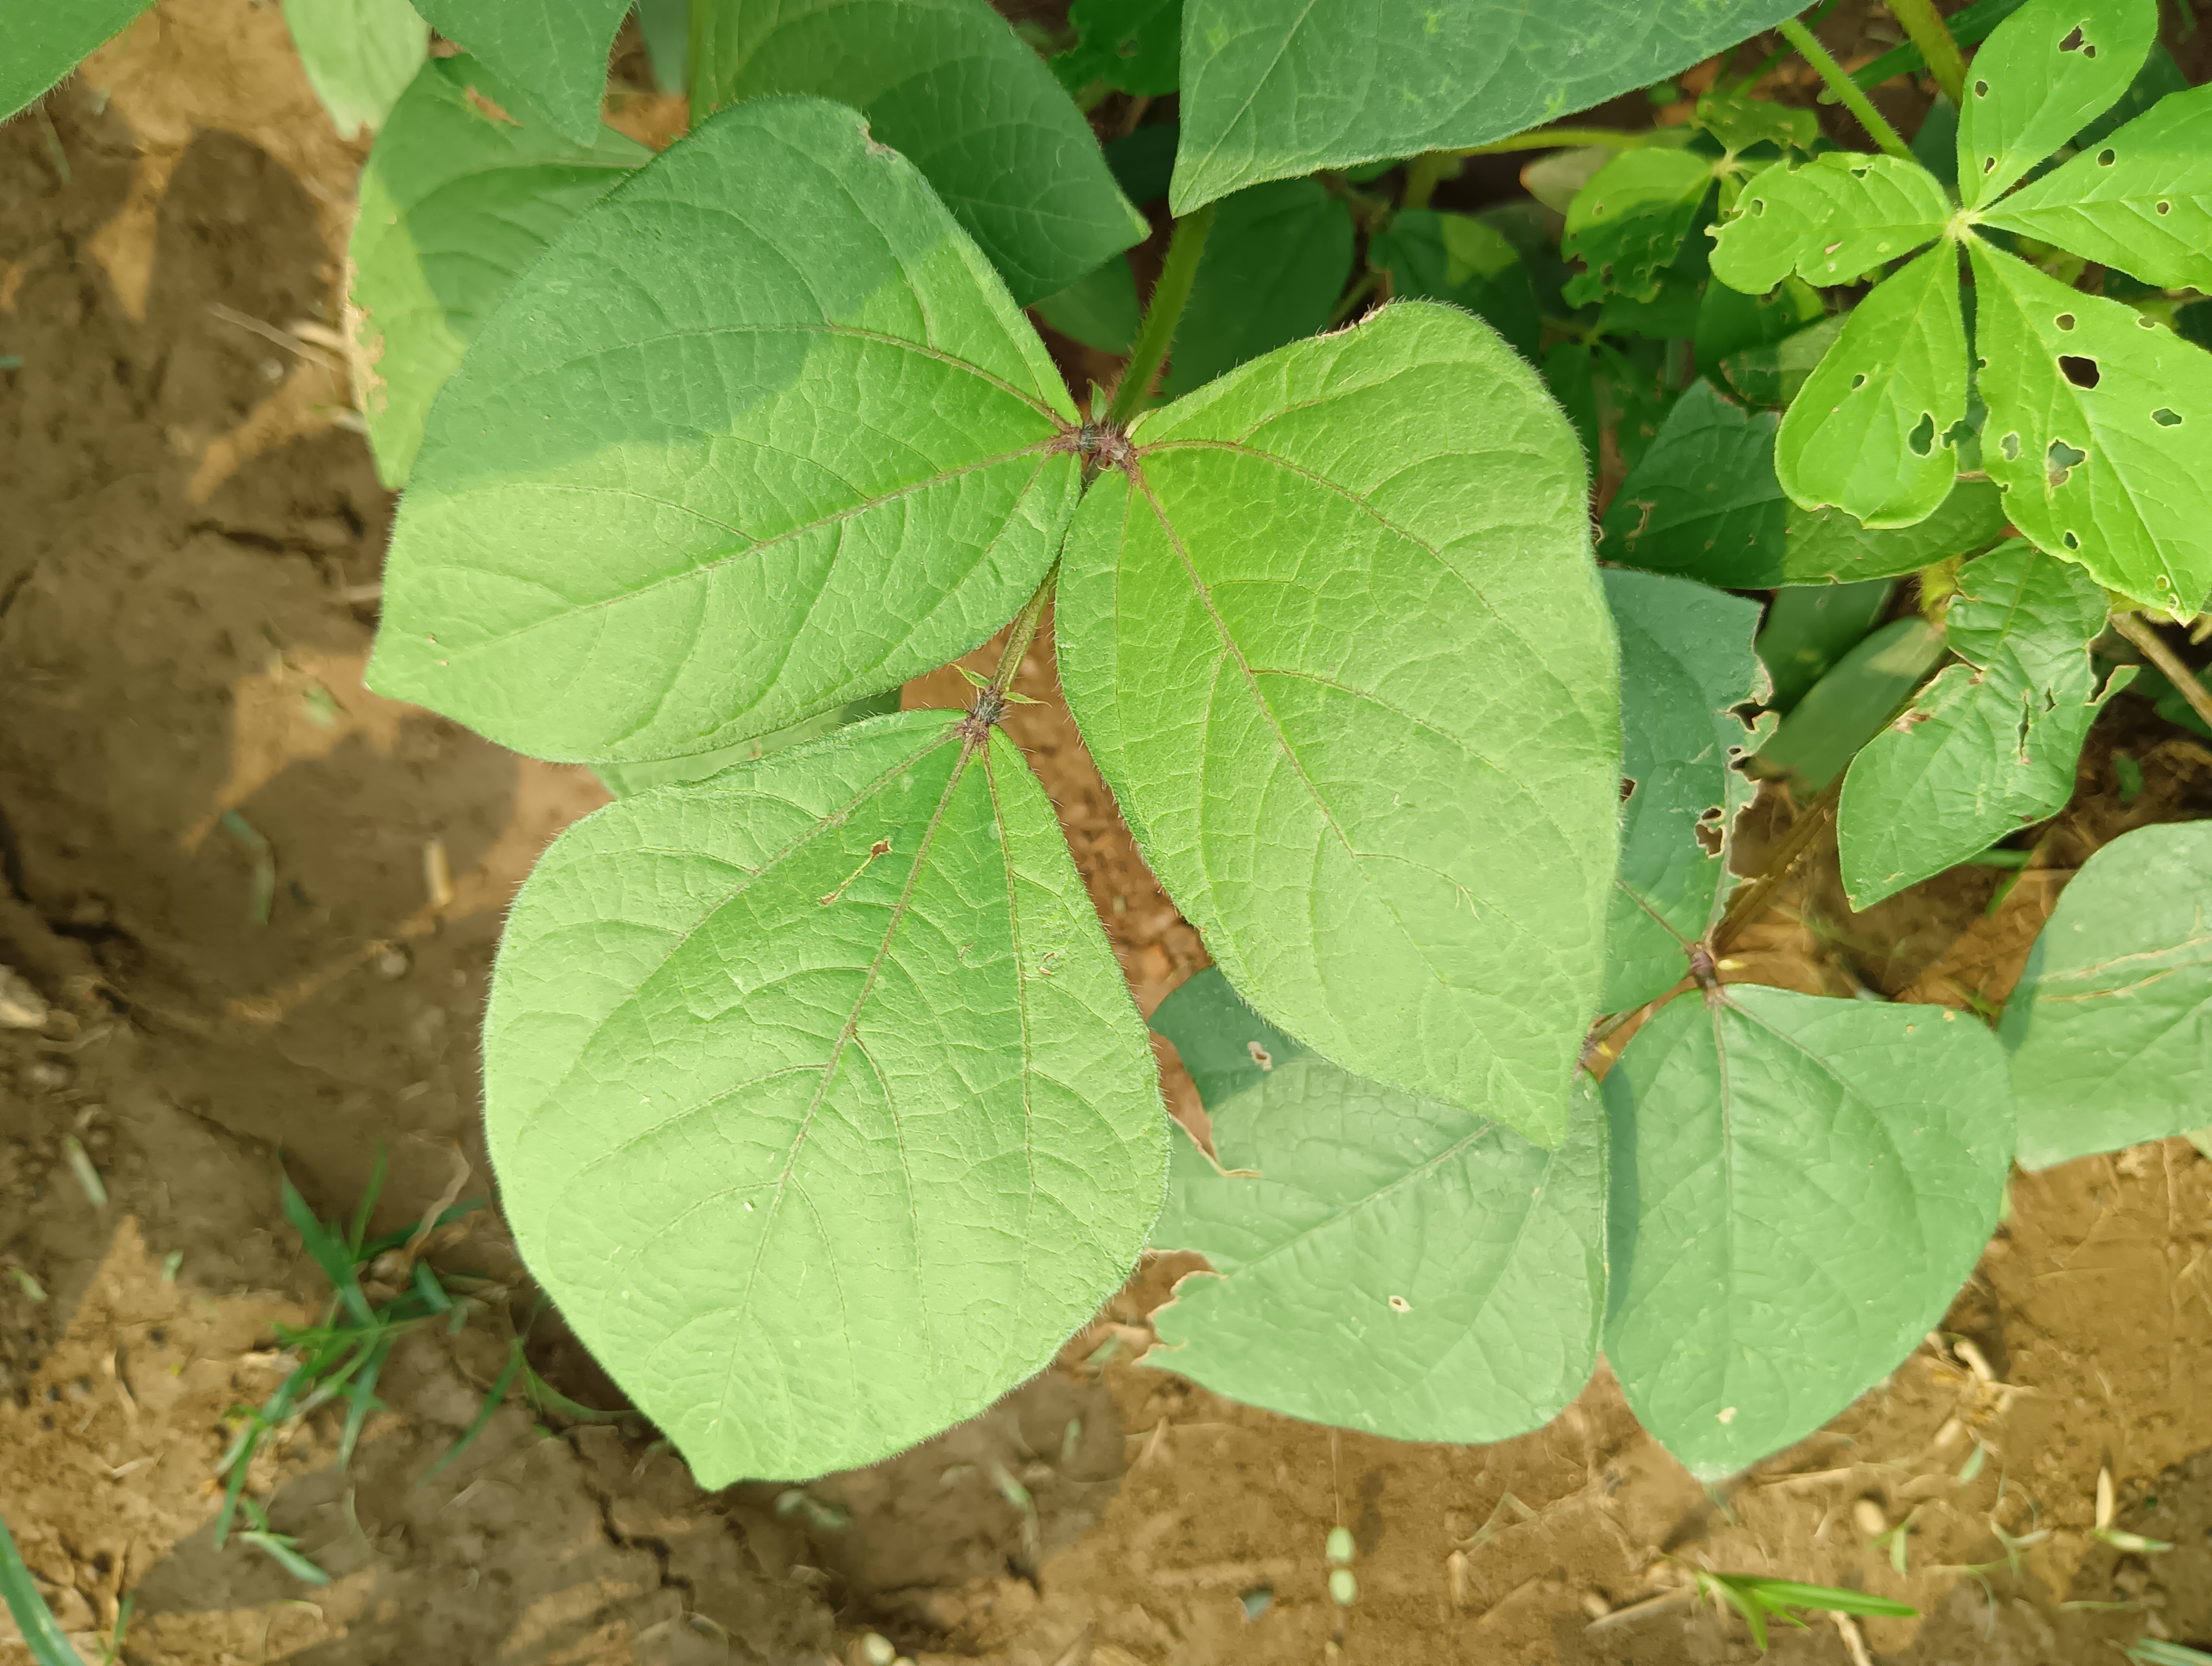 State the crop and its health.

mungbean, healthy
